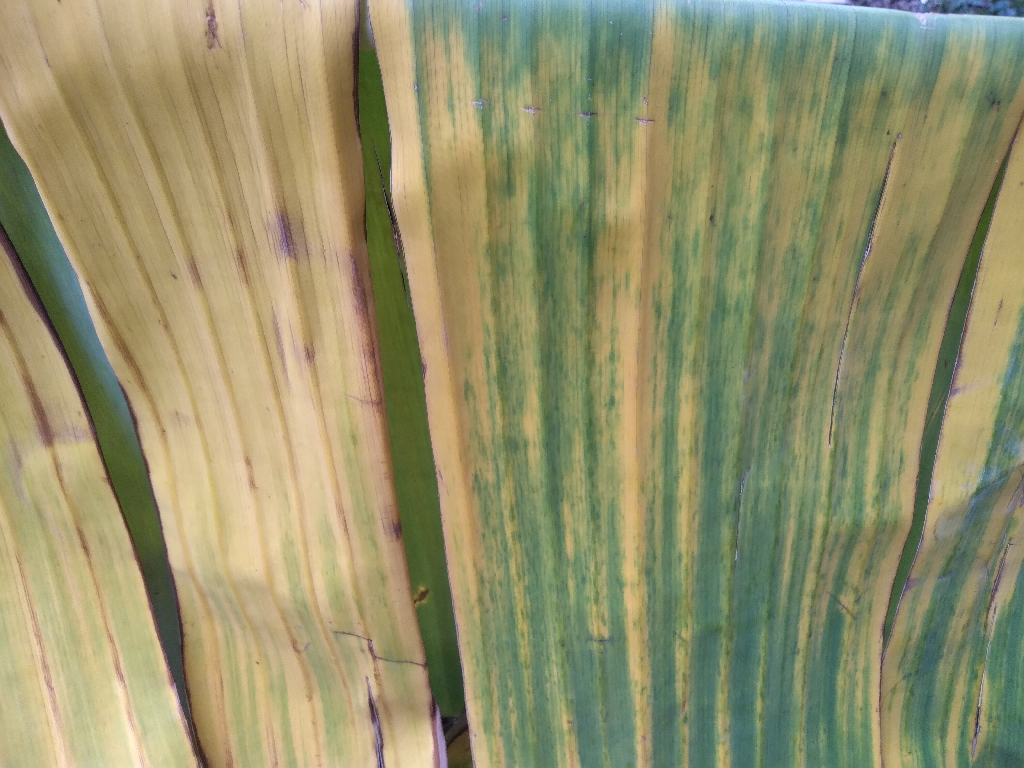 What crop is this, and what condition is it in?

banana, fusarium wilt race 1
